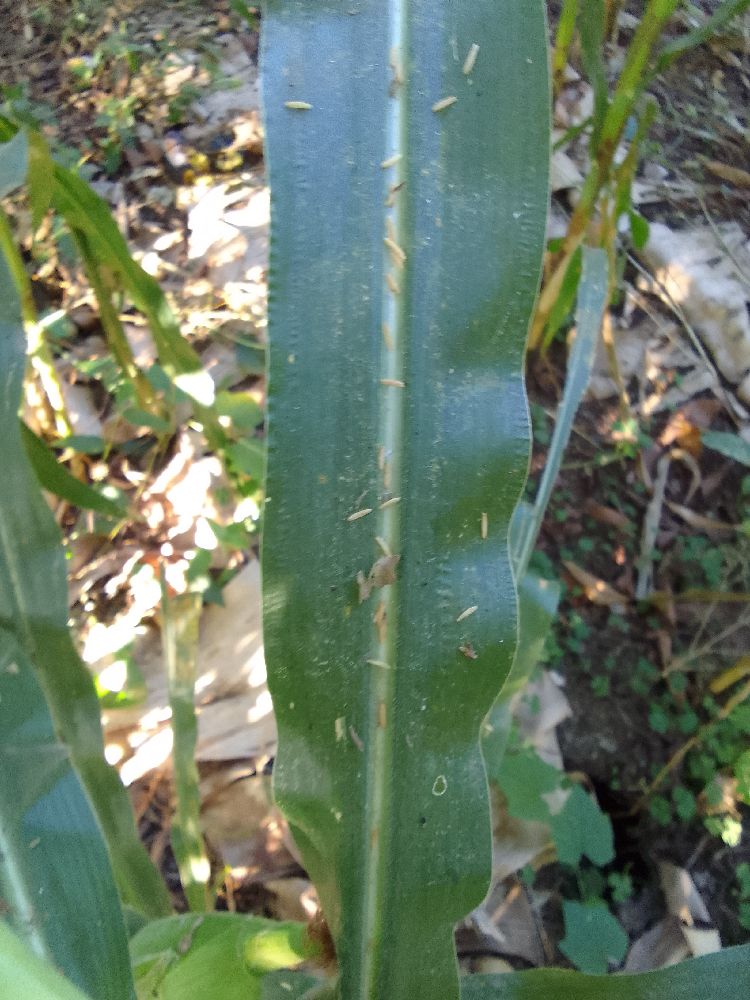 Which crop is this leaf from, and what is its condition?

maize, healthy
